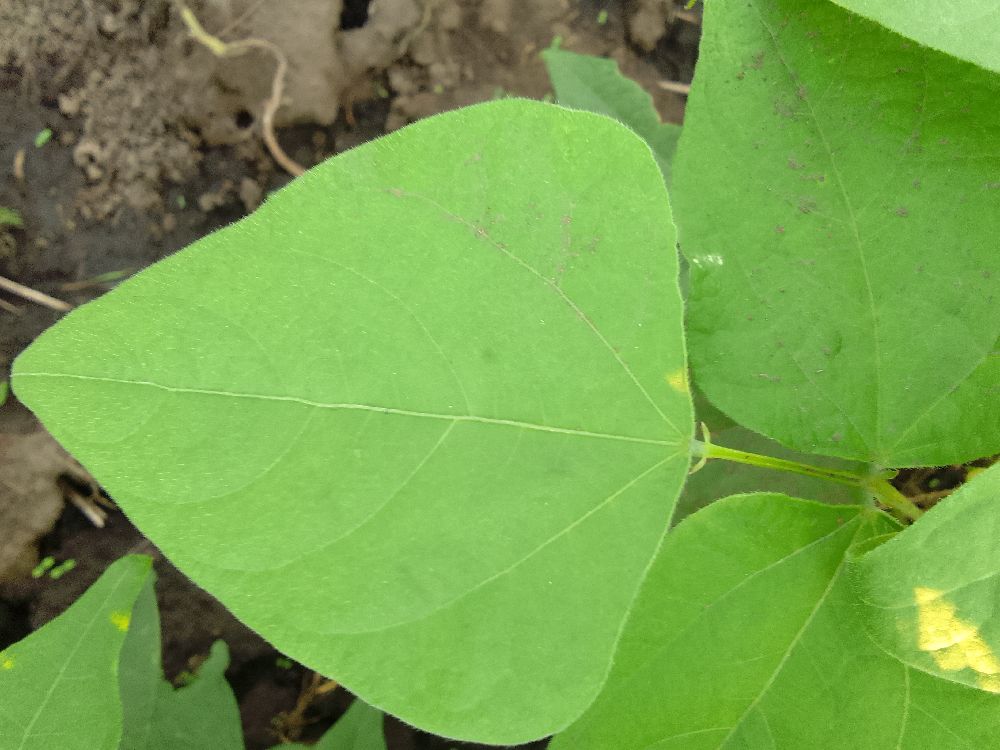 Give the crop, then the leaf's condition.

common bean, healthy
